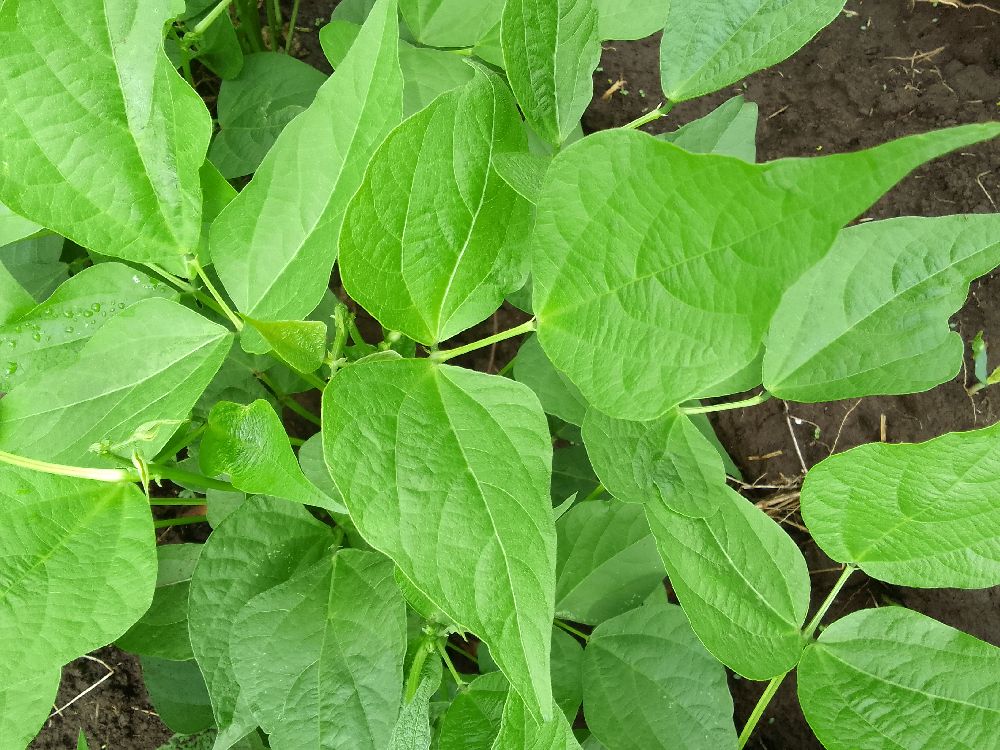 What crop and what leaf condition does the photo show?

common bean, healthy
